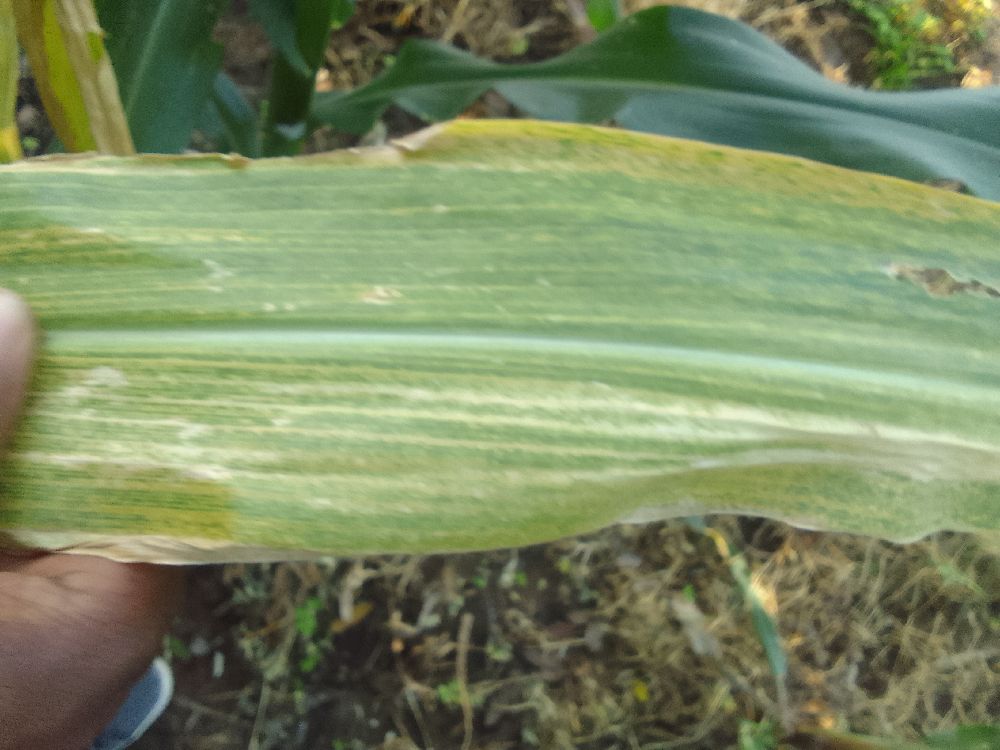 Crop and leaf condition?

maize, maize lethal necrosis
